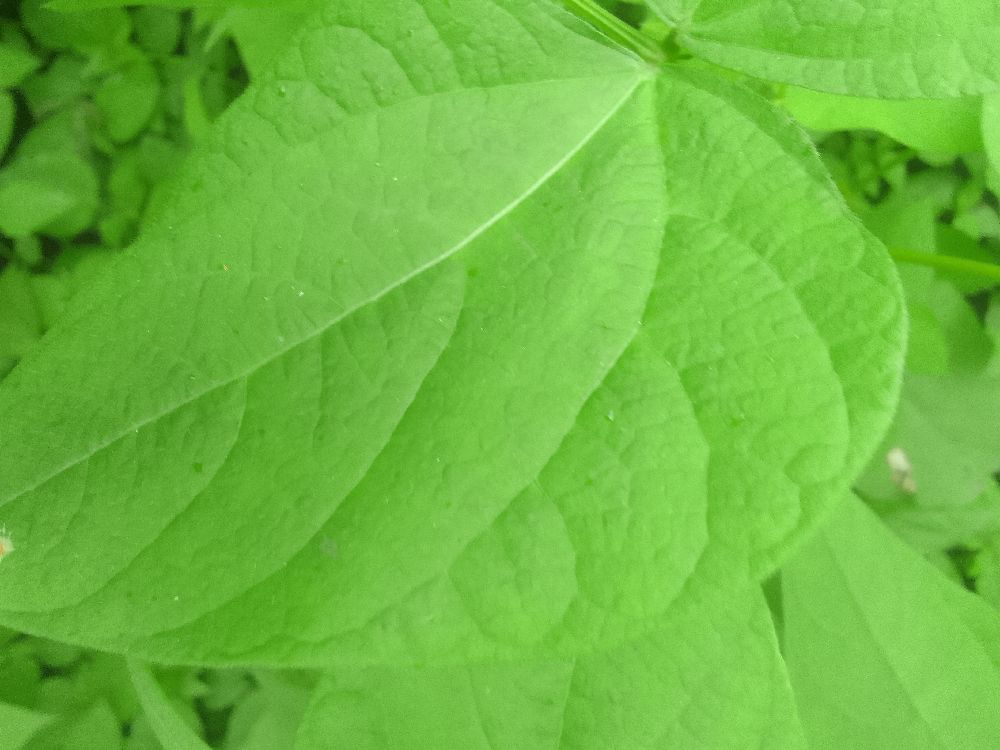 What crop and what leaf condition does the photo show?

common bean, healthy
